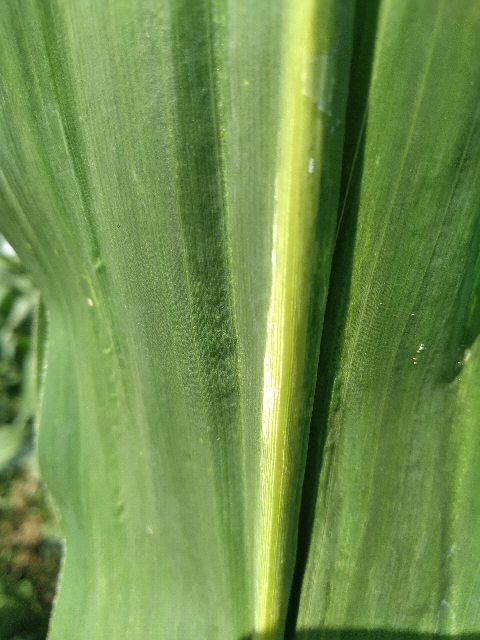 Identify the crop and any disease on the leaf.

maize, maize lethal necrosis
